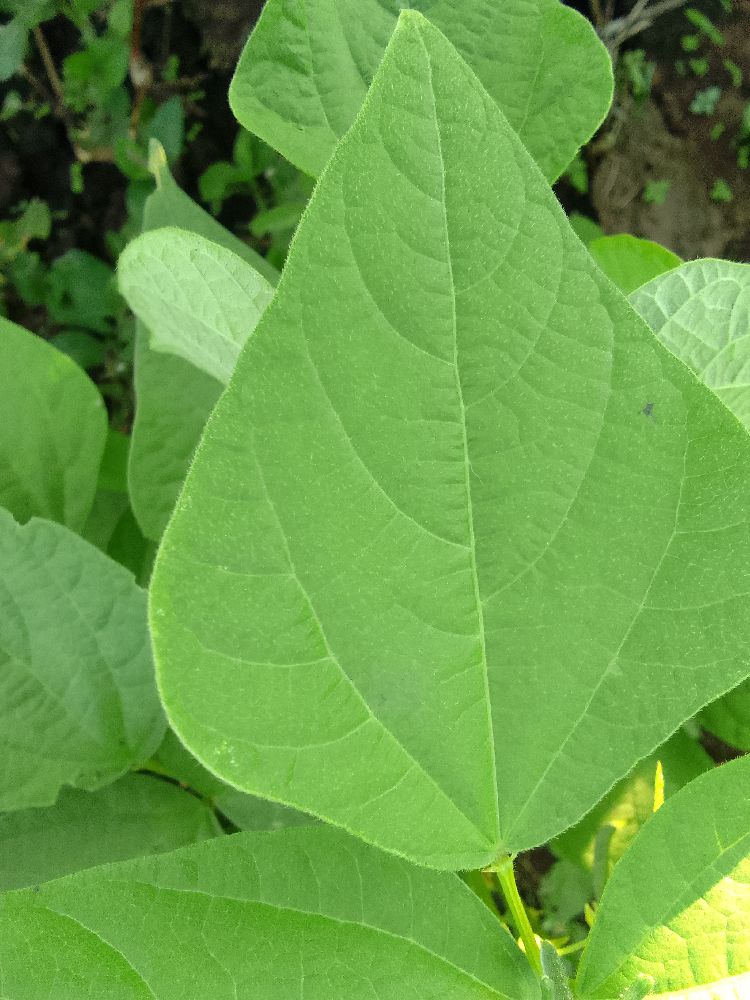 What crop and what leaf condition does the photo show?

common bean, healthy
